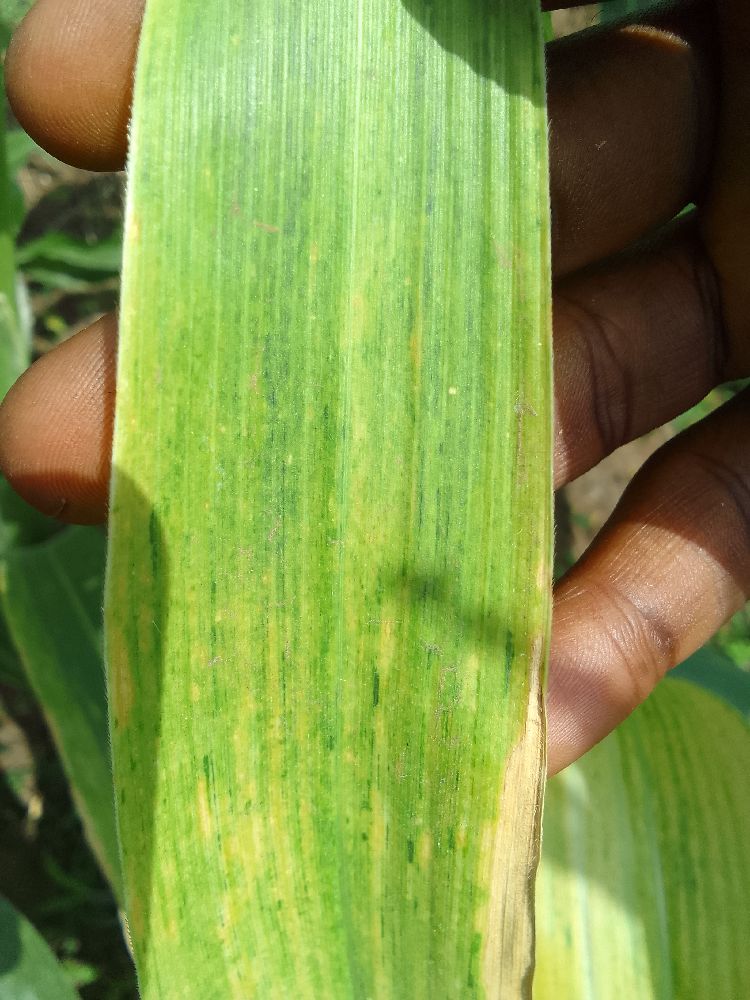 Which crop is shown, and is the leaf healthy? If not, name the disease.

maize, maize lethal necrosis
